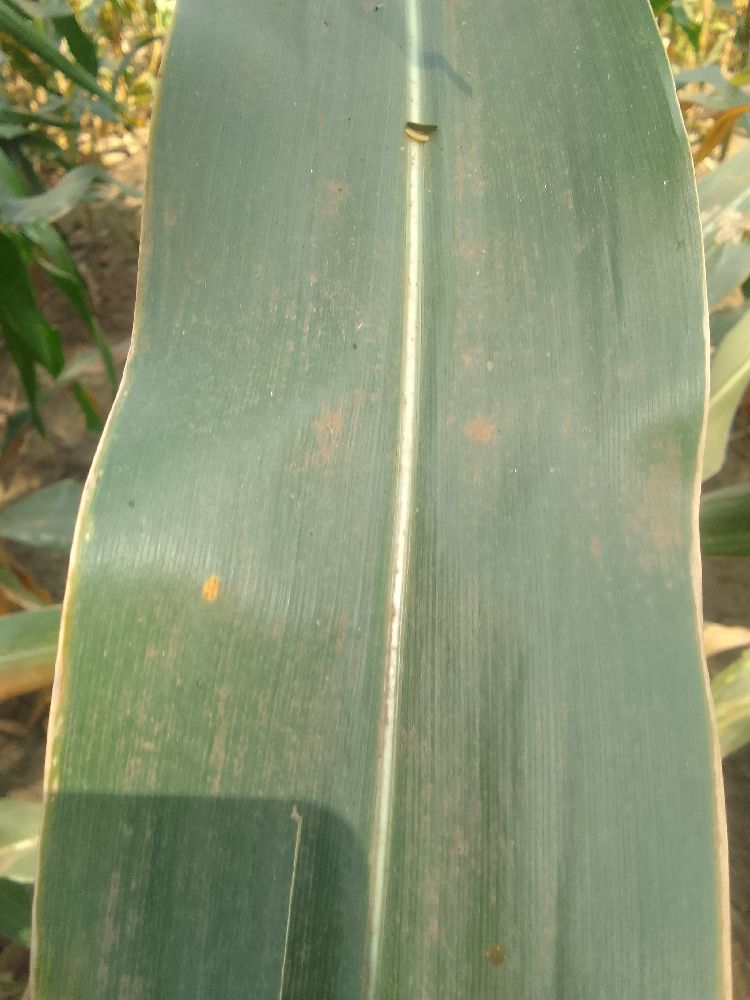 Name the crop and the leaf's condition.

maize, healthy
